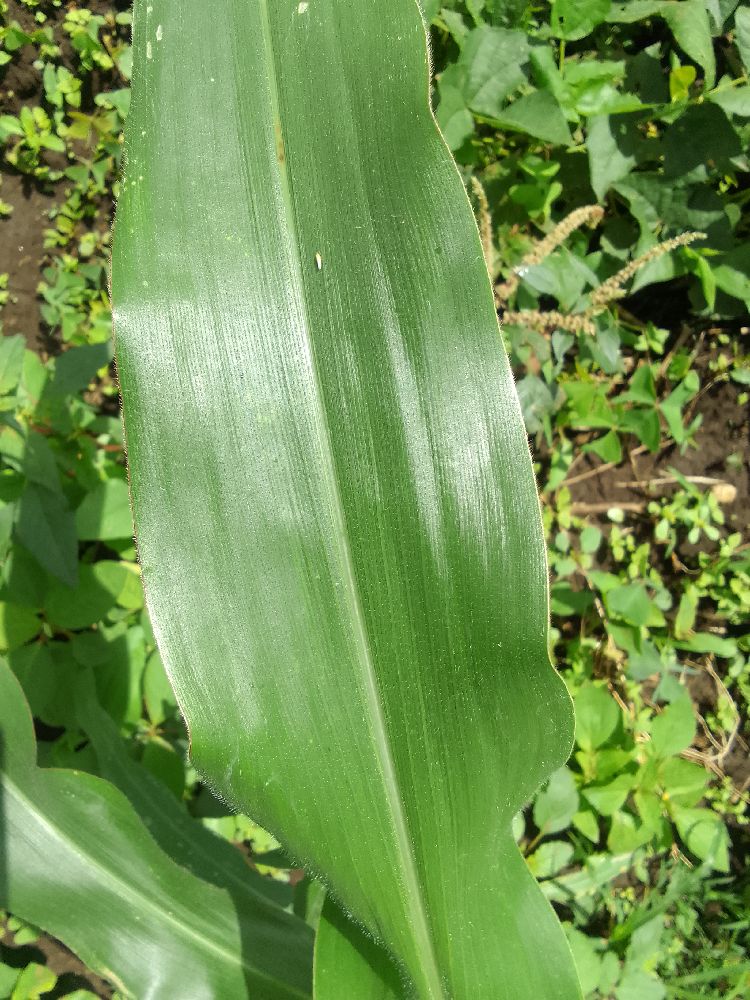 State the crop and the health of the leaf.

maize, healthy
